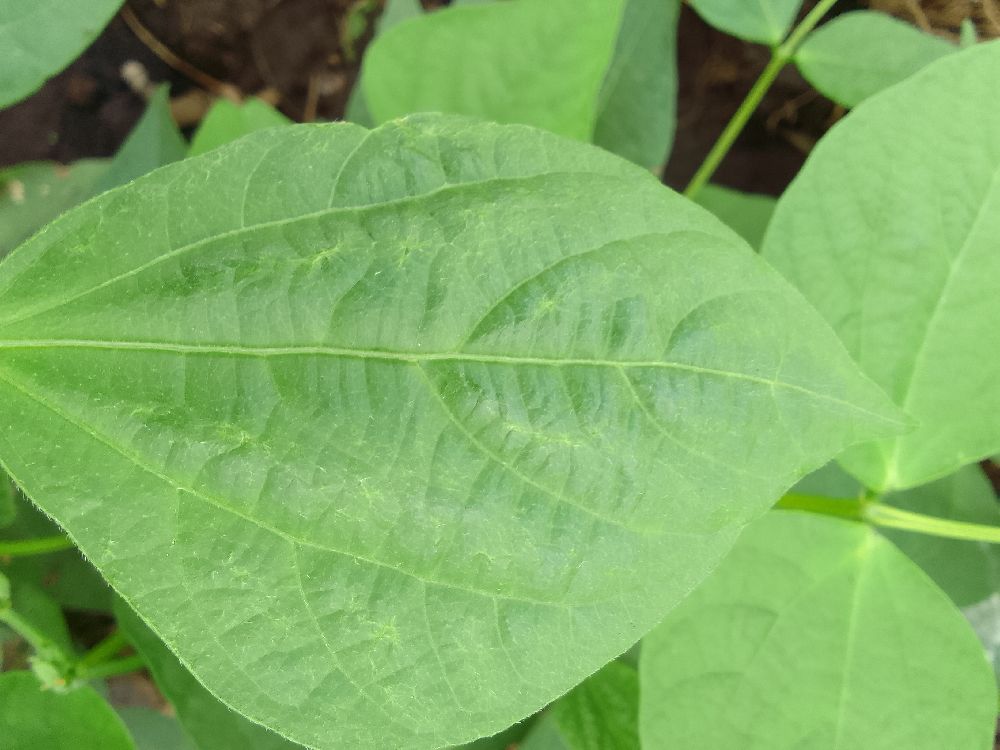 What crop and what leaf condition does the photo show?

common bean, healthy
